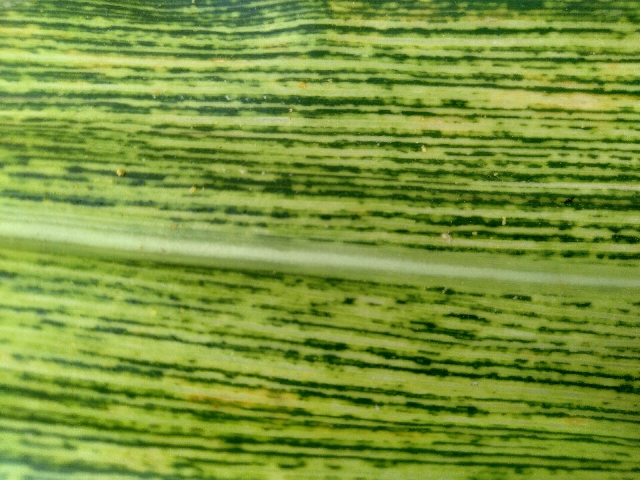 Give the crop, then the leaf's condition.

maize, maize streak virus
